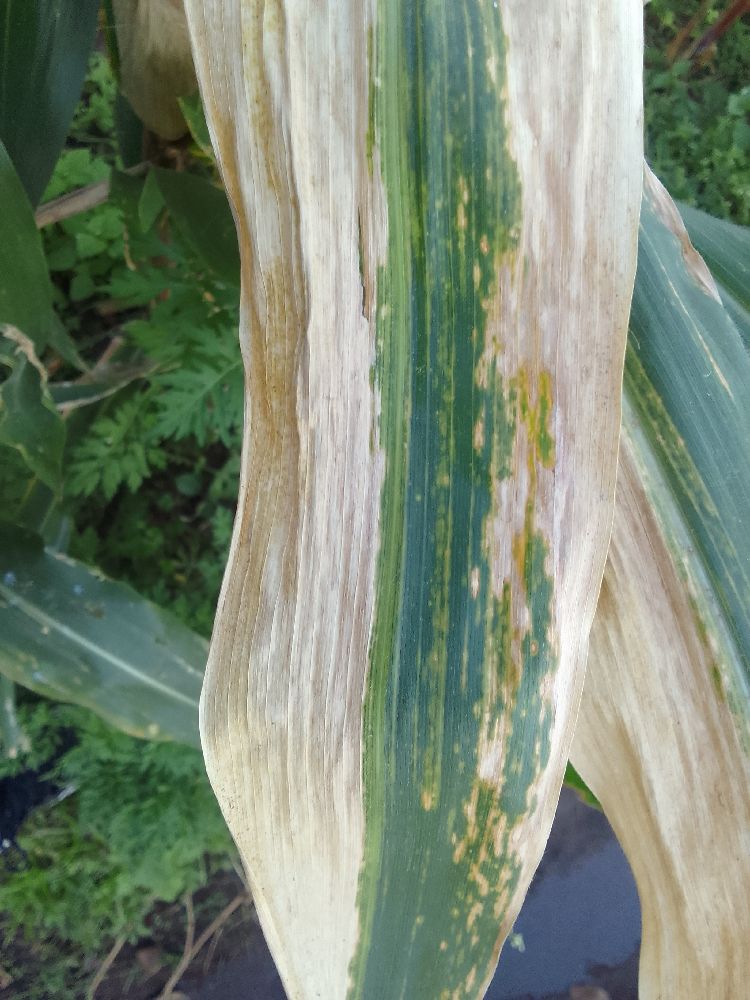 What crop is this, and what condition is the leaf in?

maize, maize lethal necrosis
